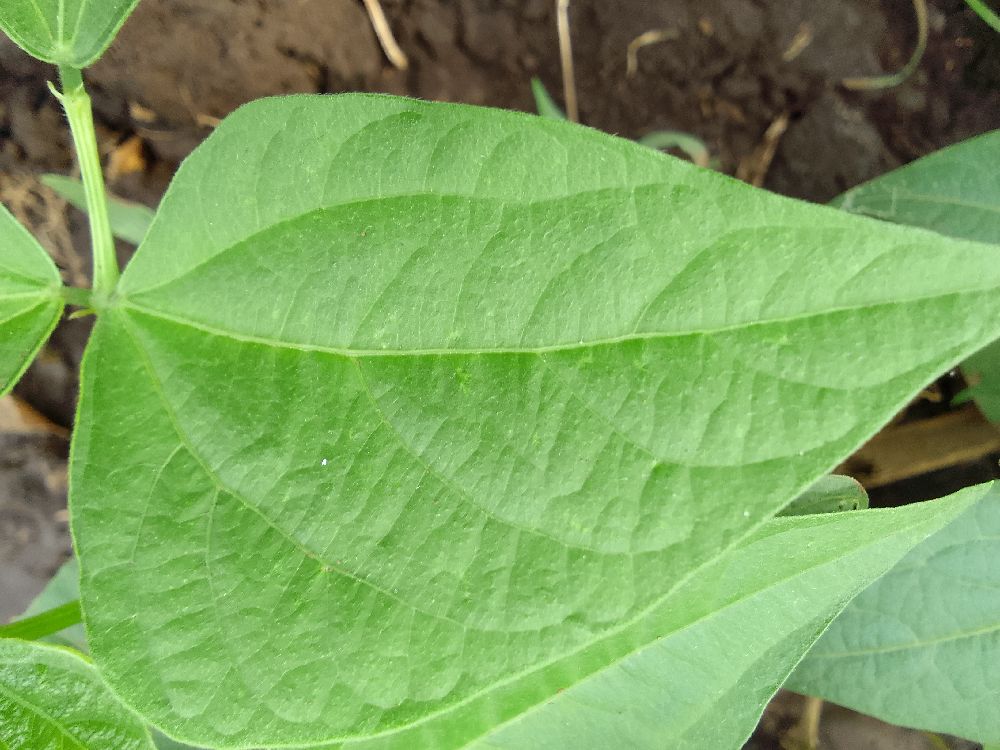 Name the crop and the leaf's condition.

common bean, healthy
